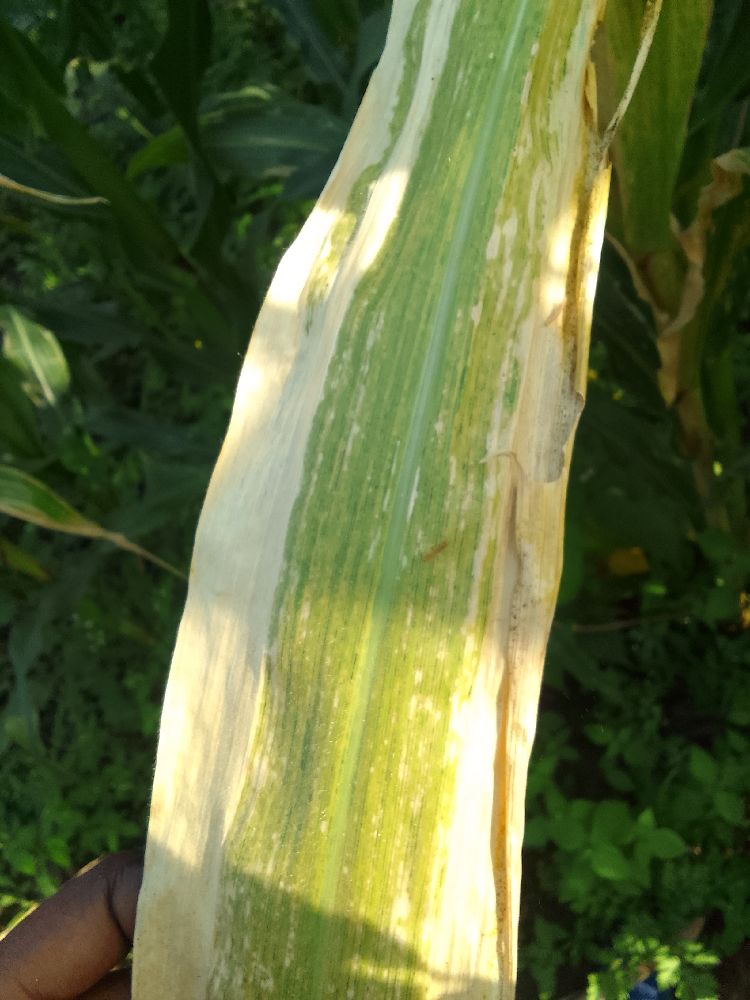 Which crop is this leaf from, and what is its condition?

maize, maize lethal necrosis
